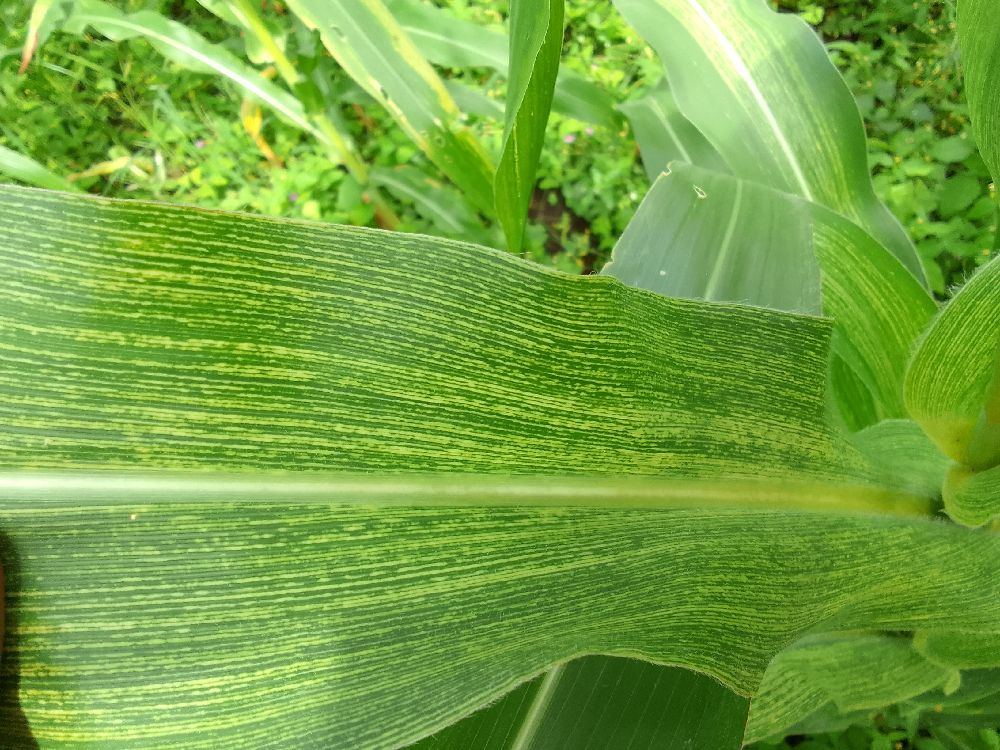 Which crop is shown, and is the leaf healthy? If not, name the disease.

maize, maize streak virus
